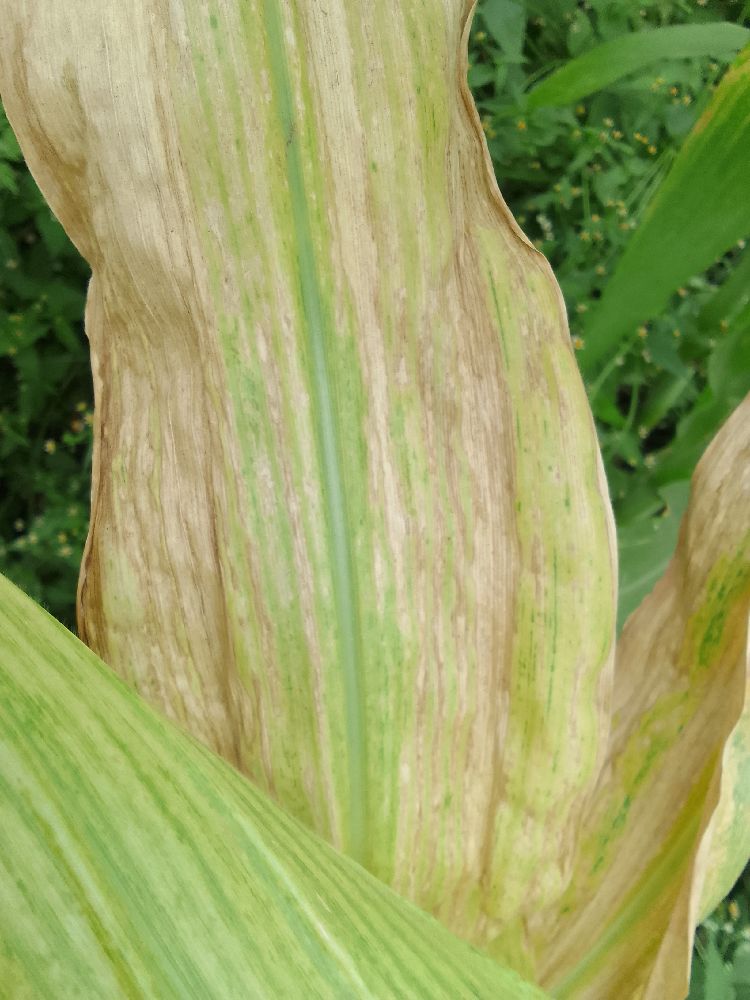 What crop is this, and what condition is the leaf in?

maize, maize lethal necrosis
